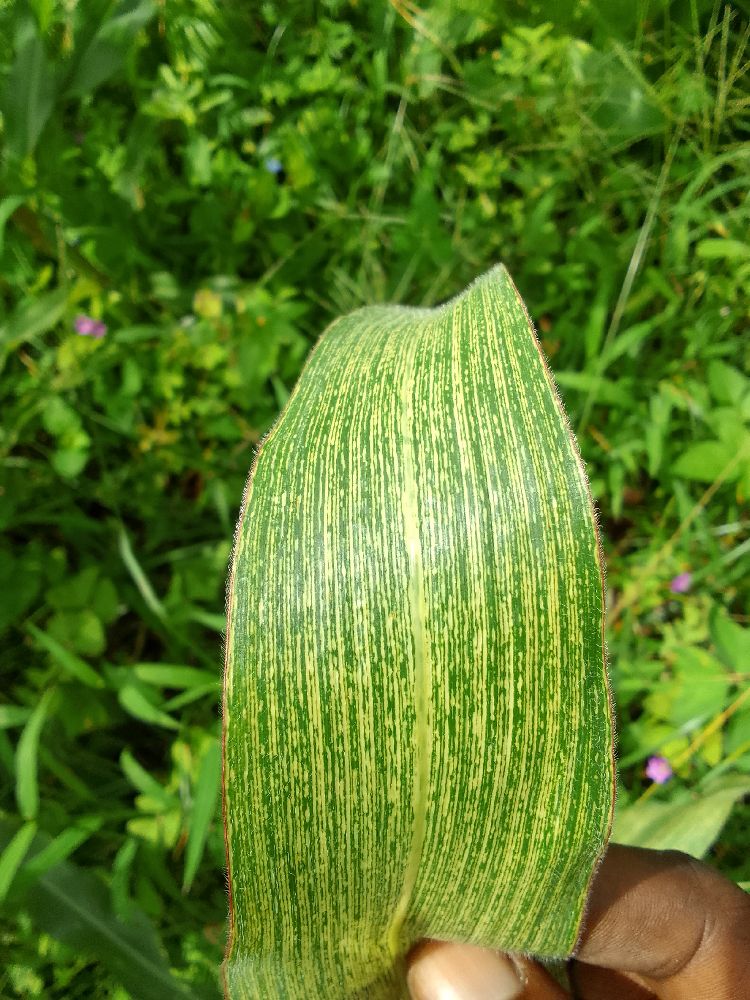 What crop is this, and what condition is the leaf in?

maize, maize streak virus
